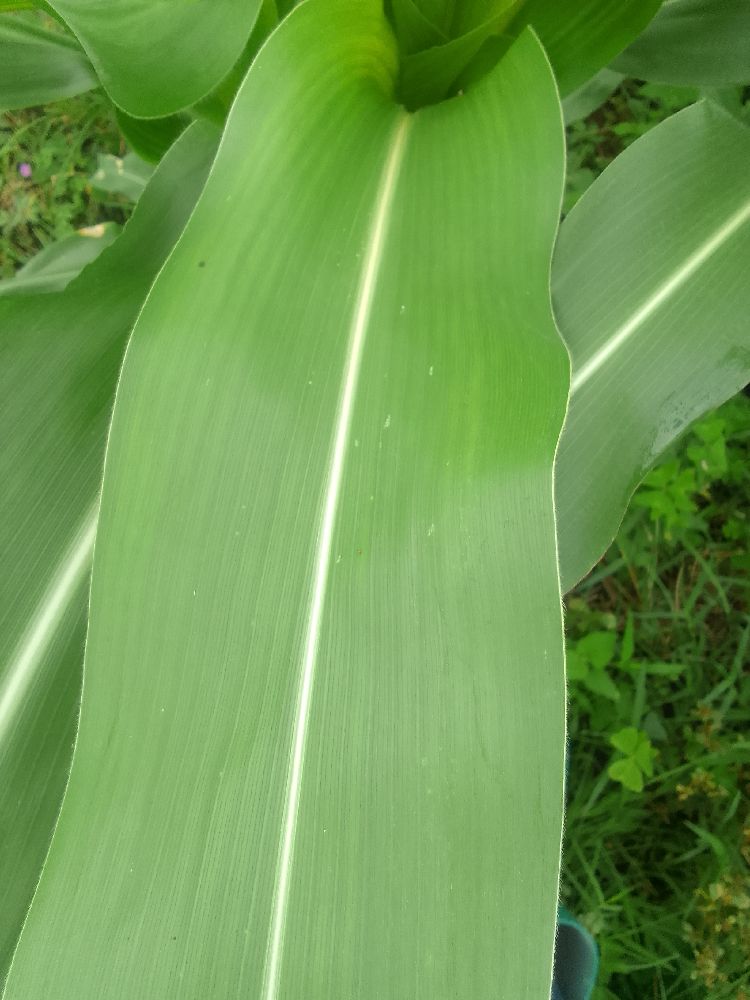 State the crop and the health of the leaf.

maize, healthy
